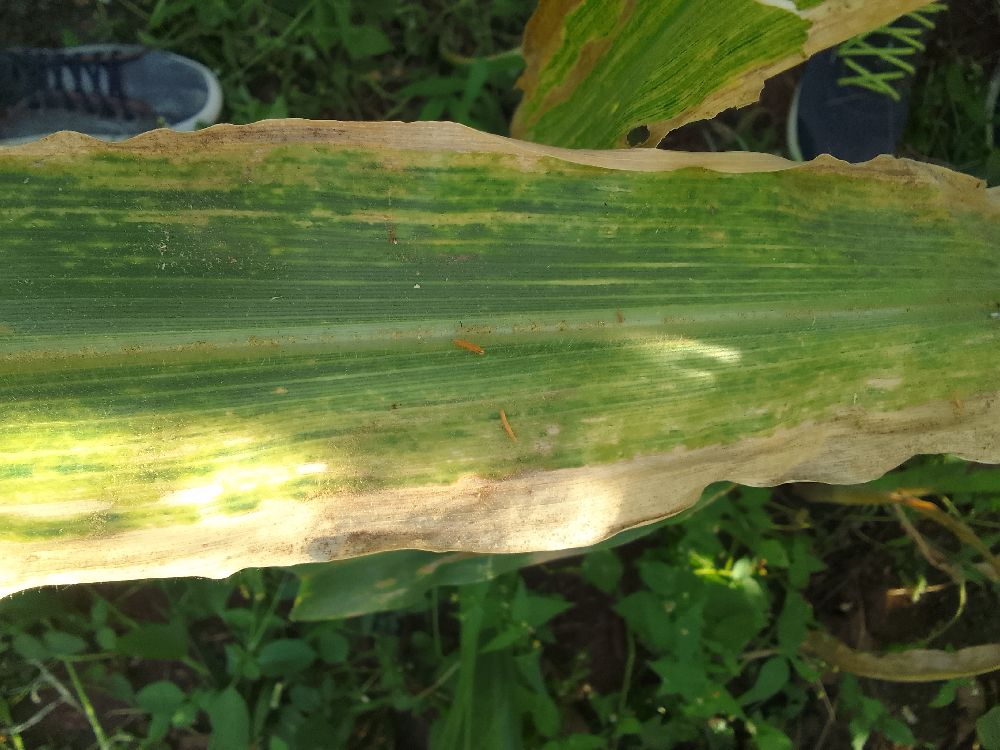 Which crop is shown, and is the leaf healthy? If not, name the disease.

maize, maize lethal necrosis
